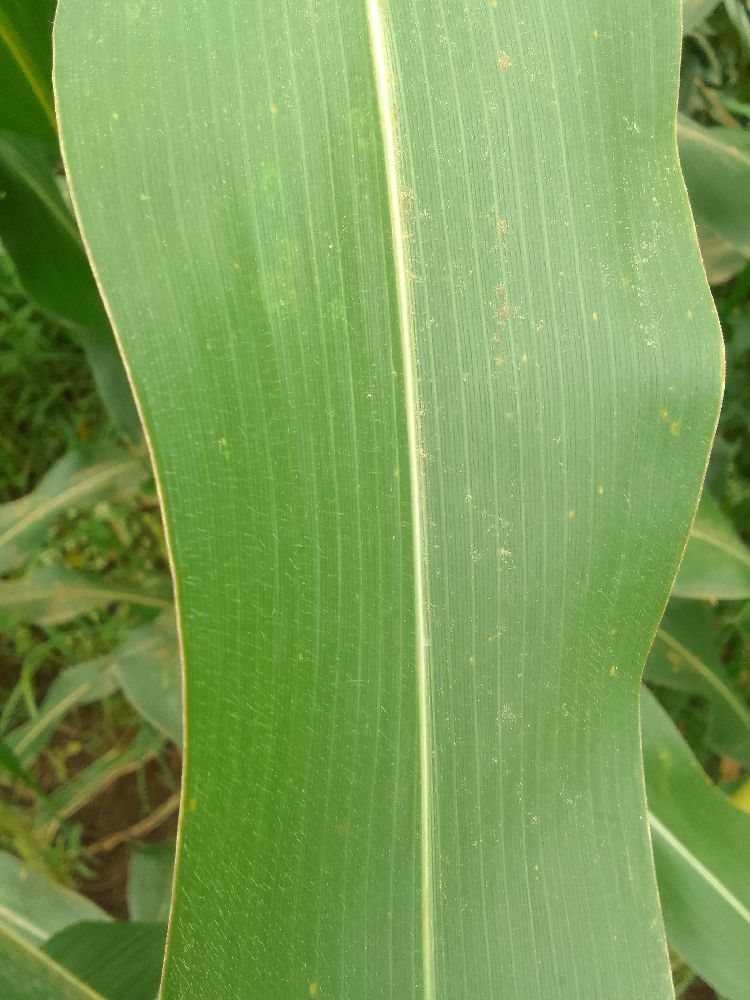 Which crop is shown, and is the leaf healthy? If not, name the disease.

maize, healthy
